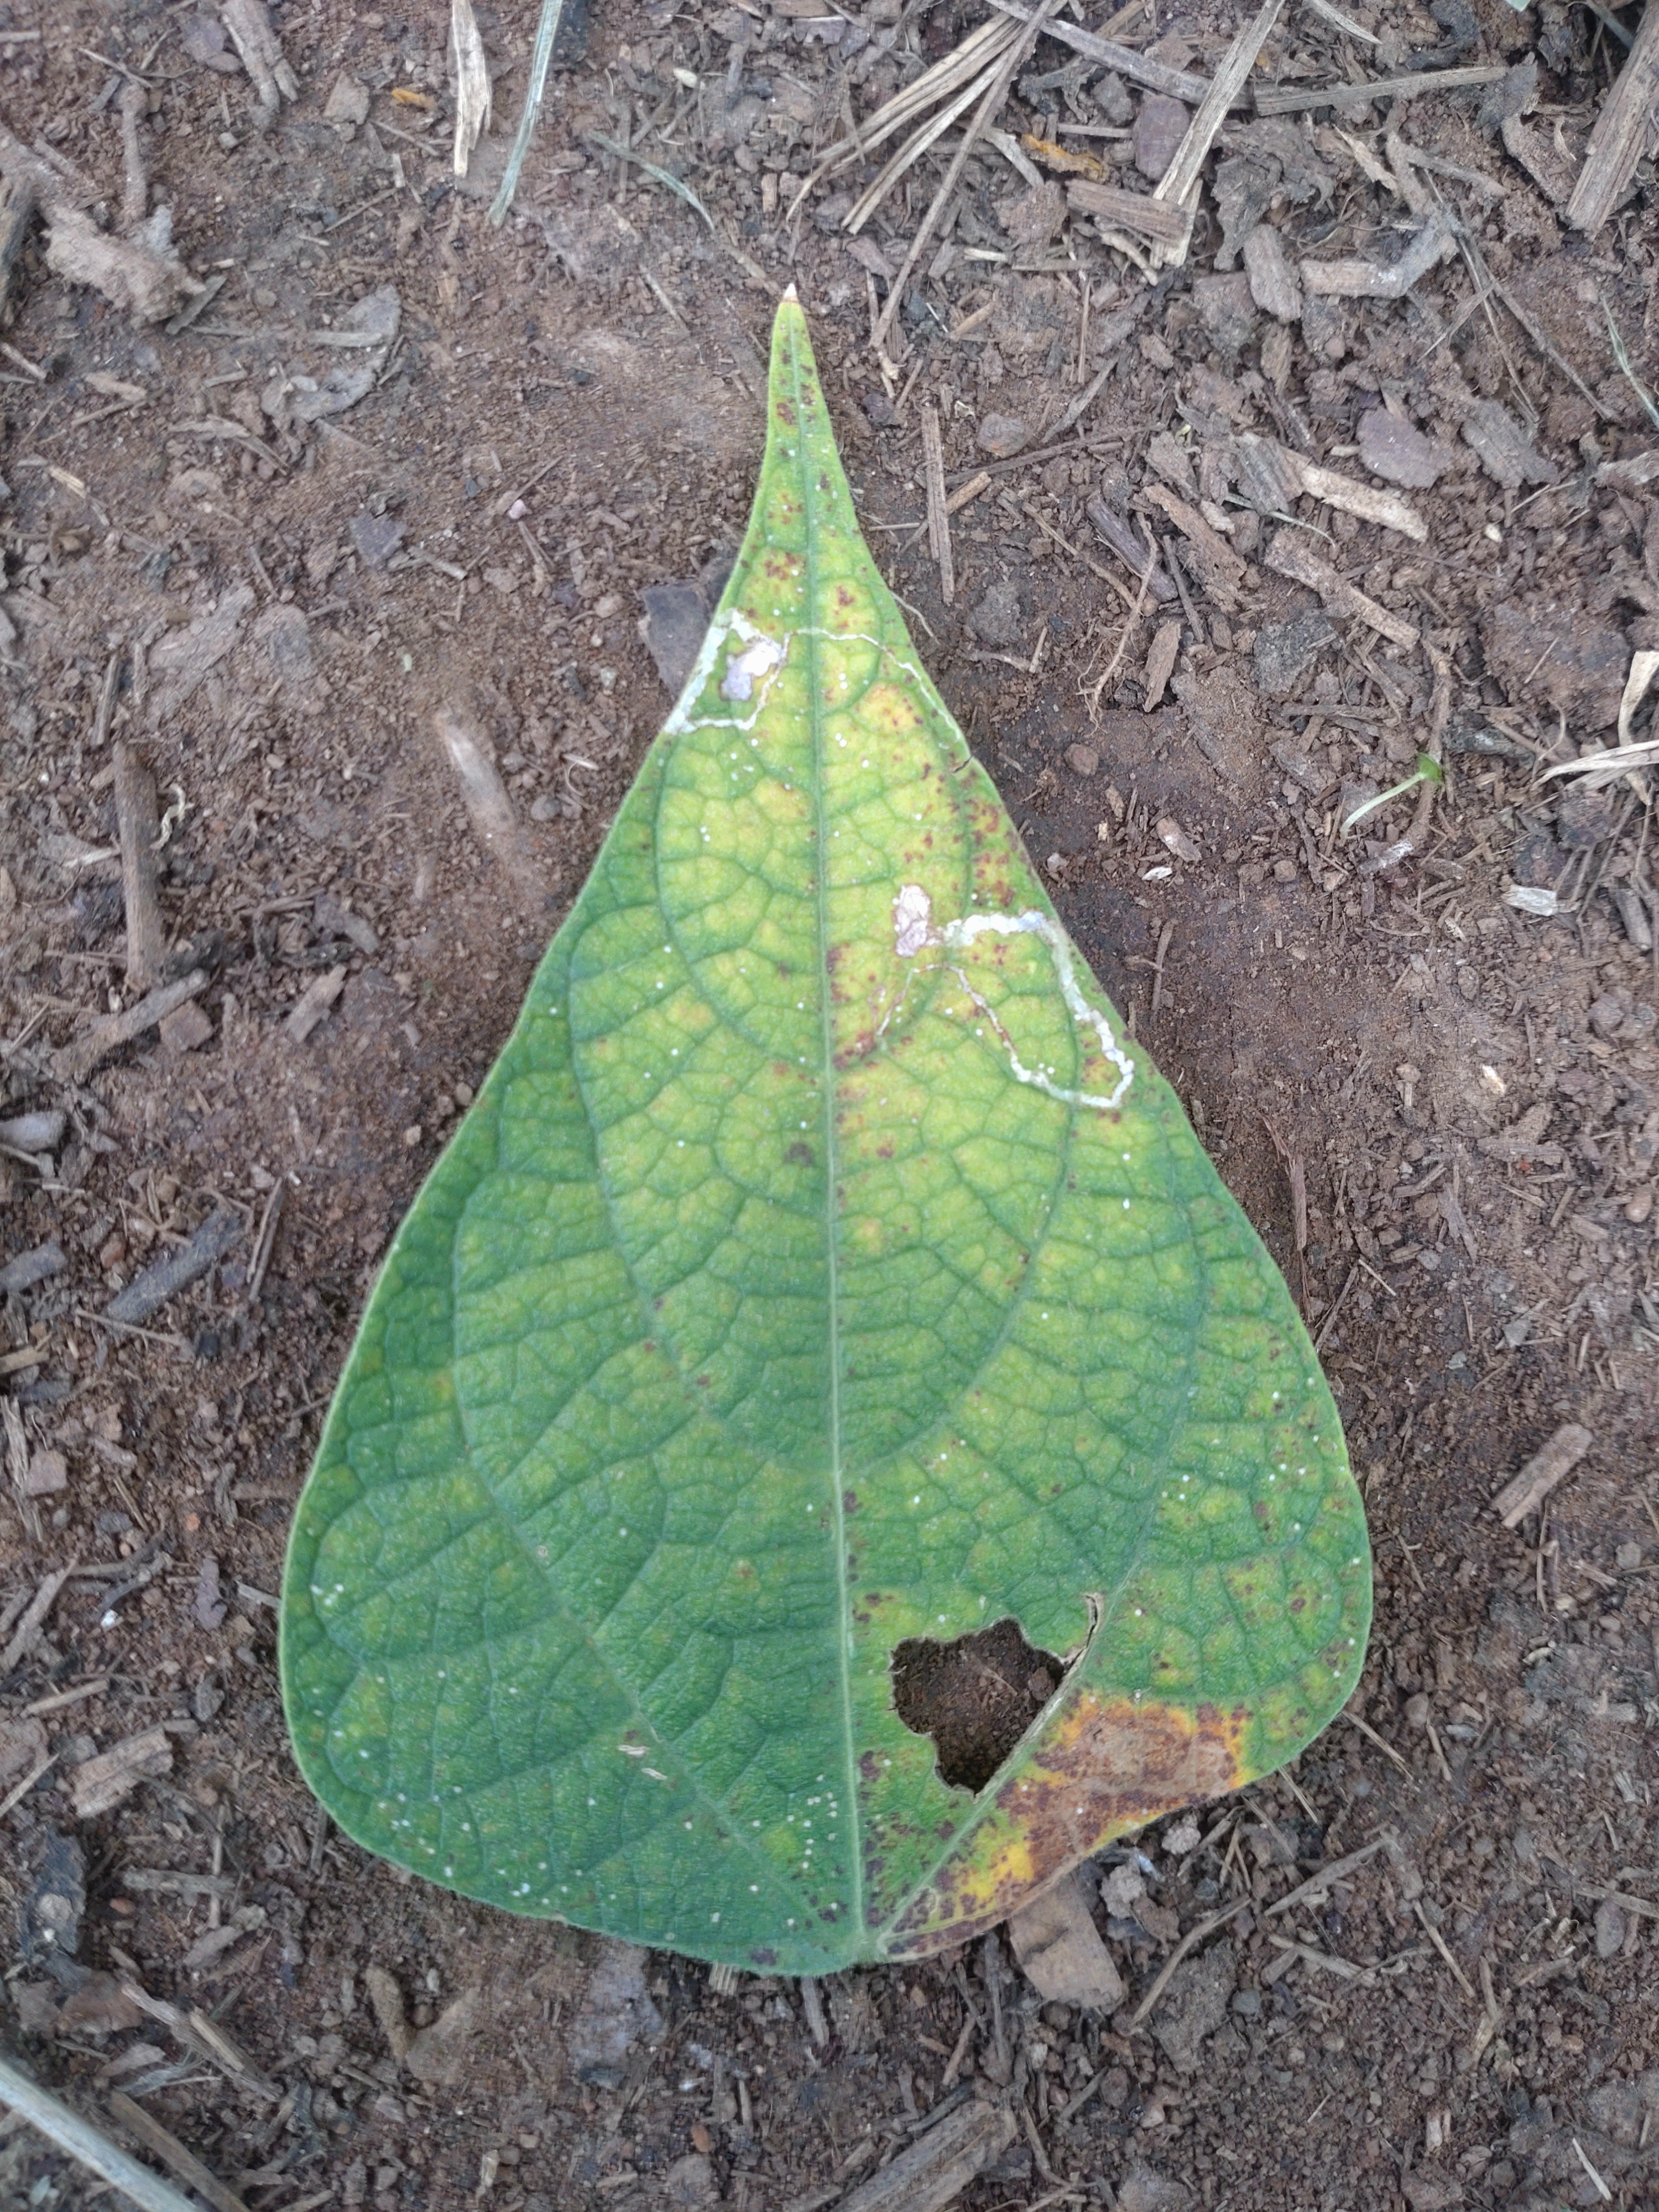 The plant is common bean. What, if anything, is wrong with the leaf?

rust
